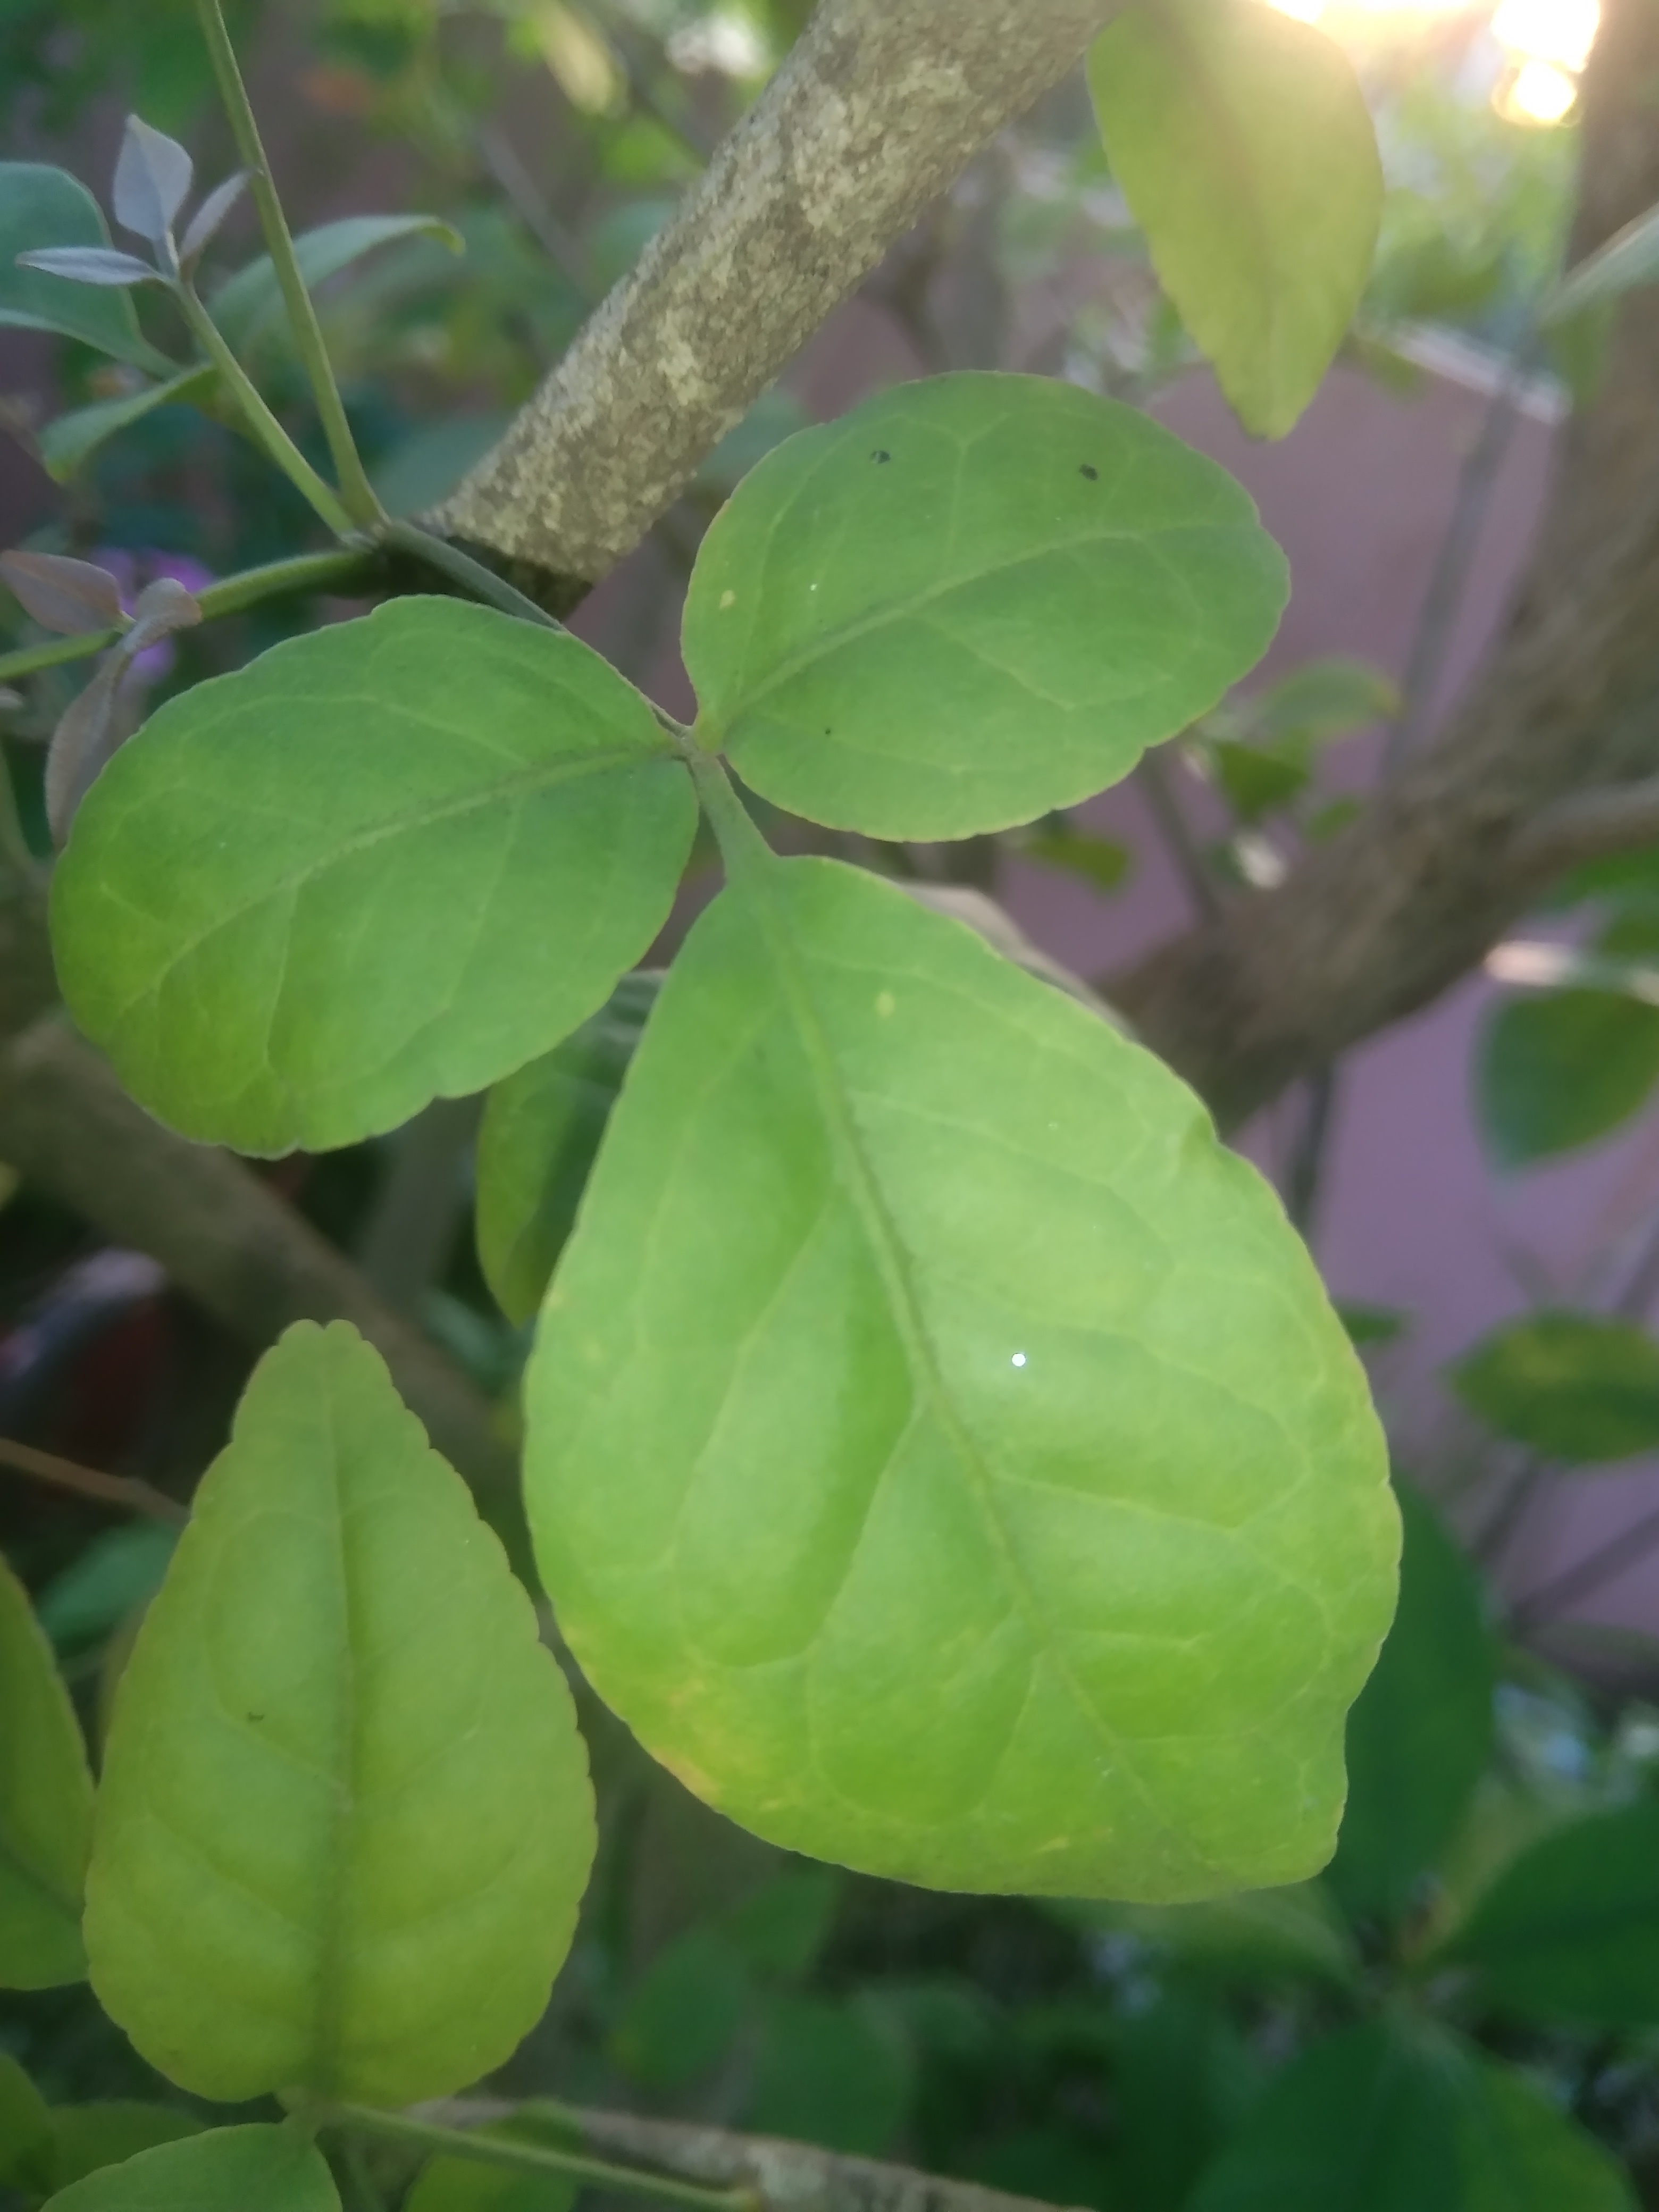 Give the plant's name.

wood apple
